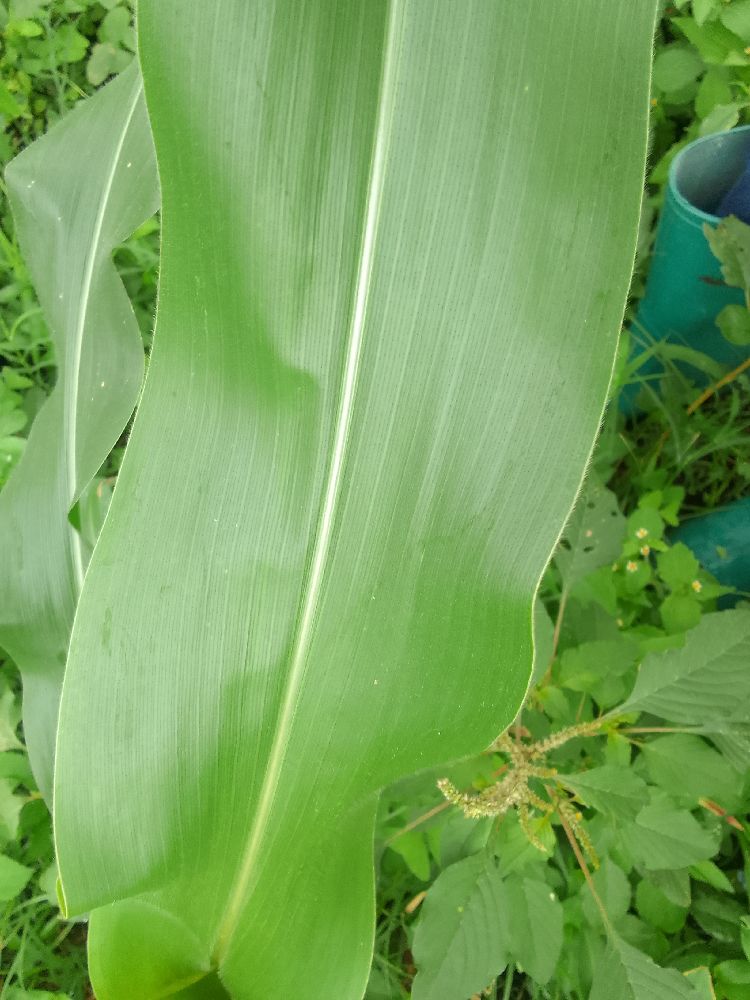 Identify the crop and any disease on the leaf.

maize, healthy
